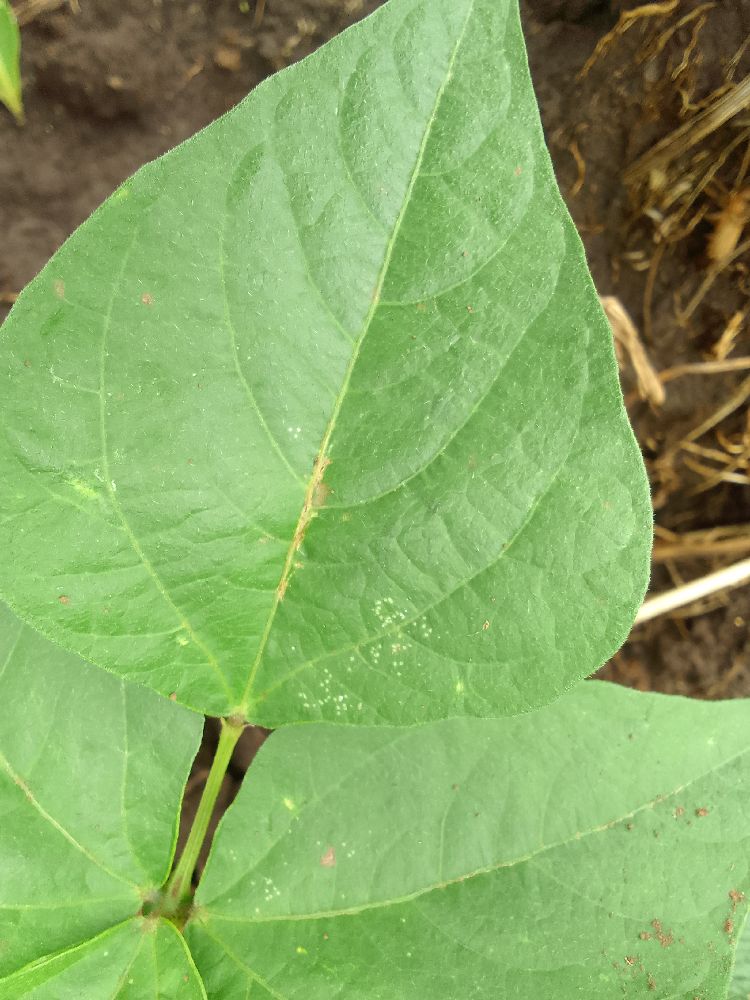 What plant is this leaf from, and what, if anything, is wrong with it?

common bean, healthy
